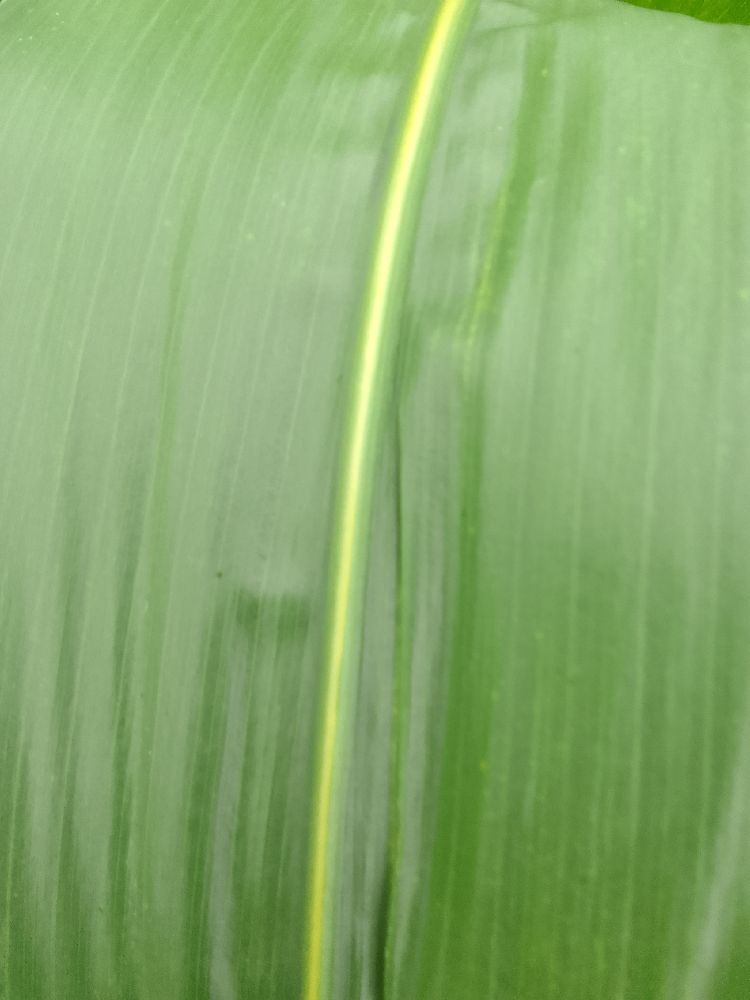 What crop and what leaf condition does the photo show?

maize, healthy
